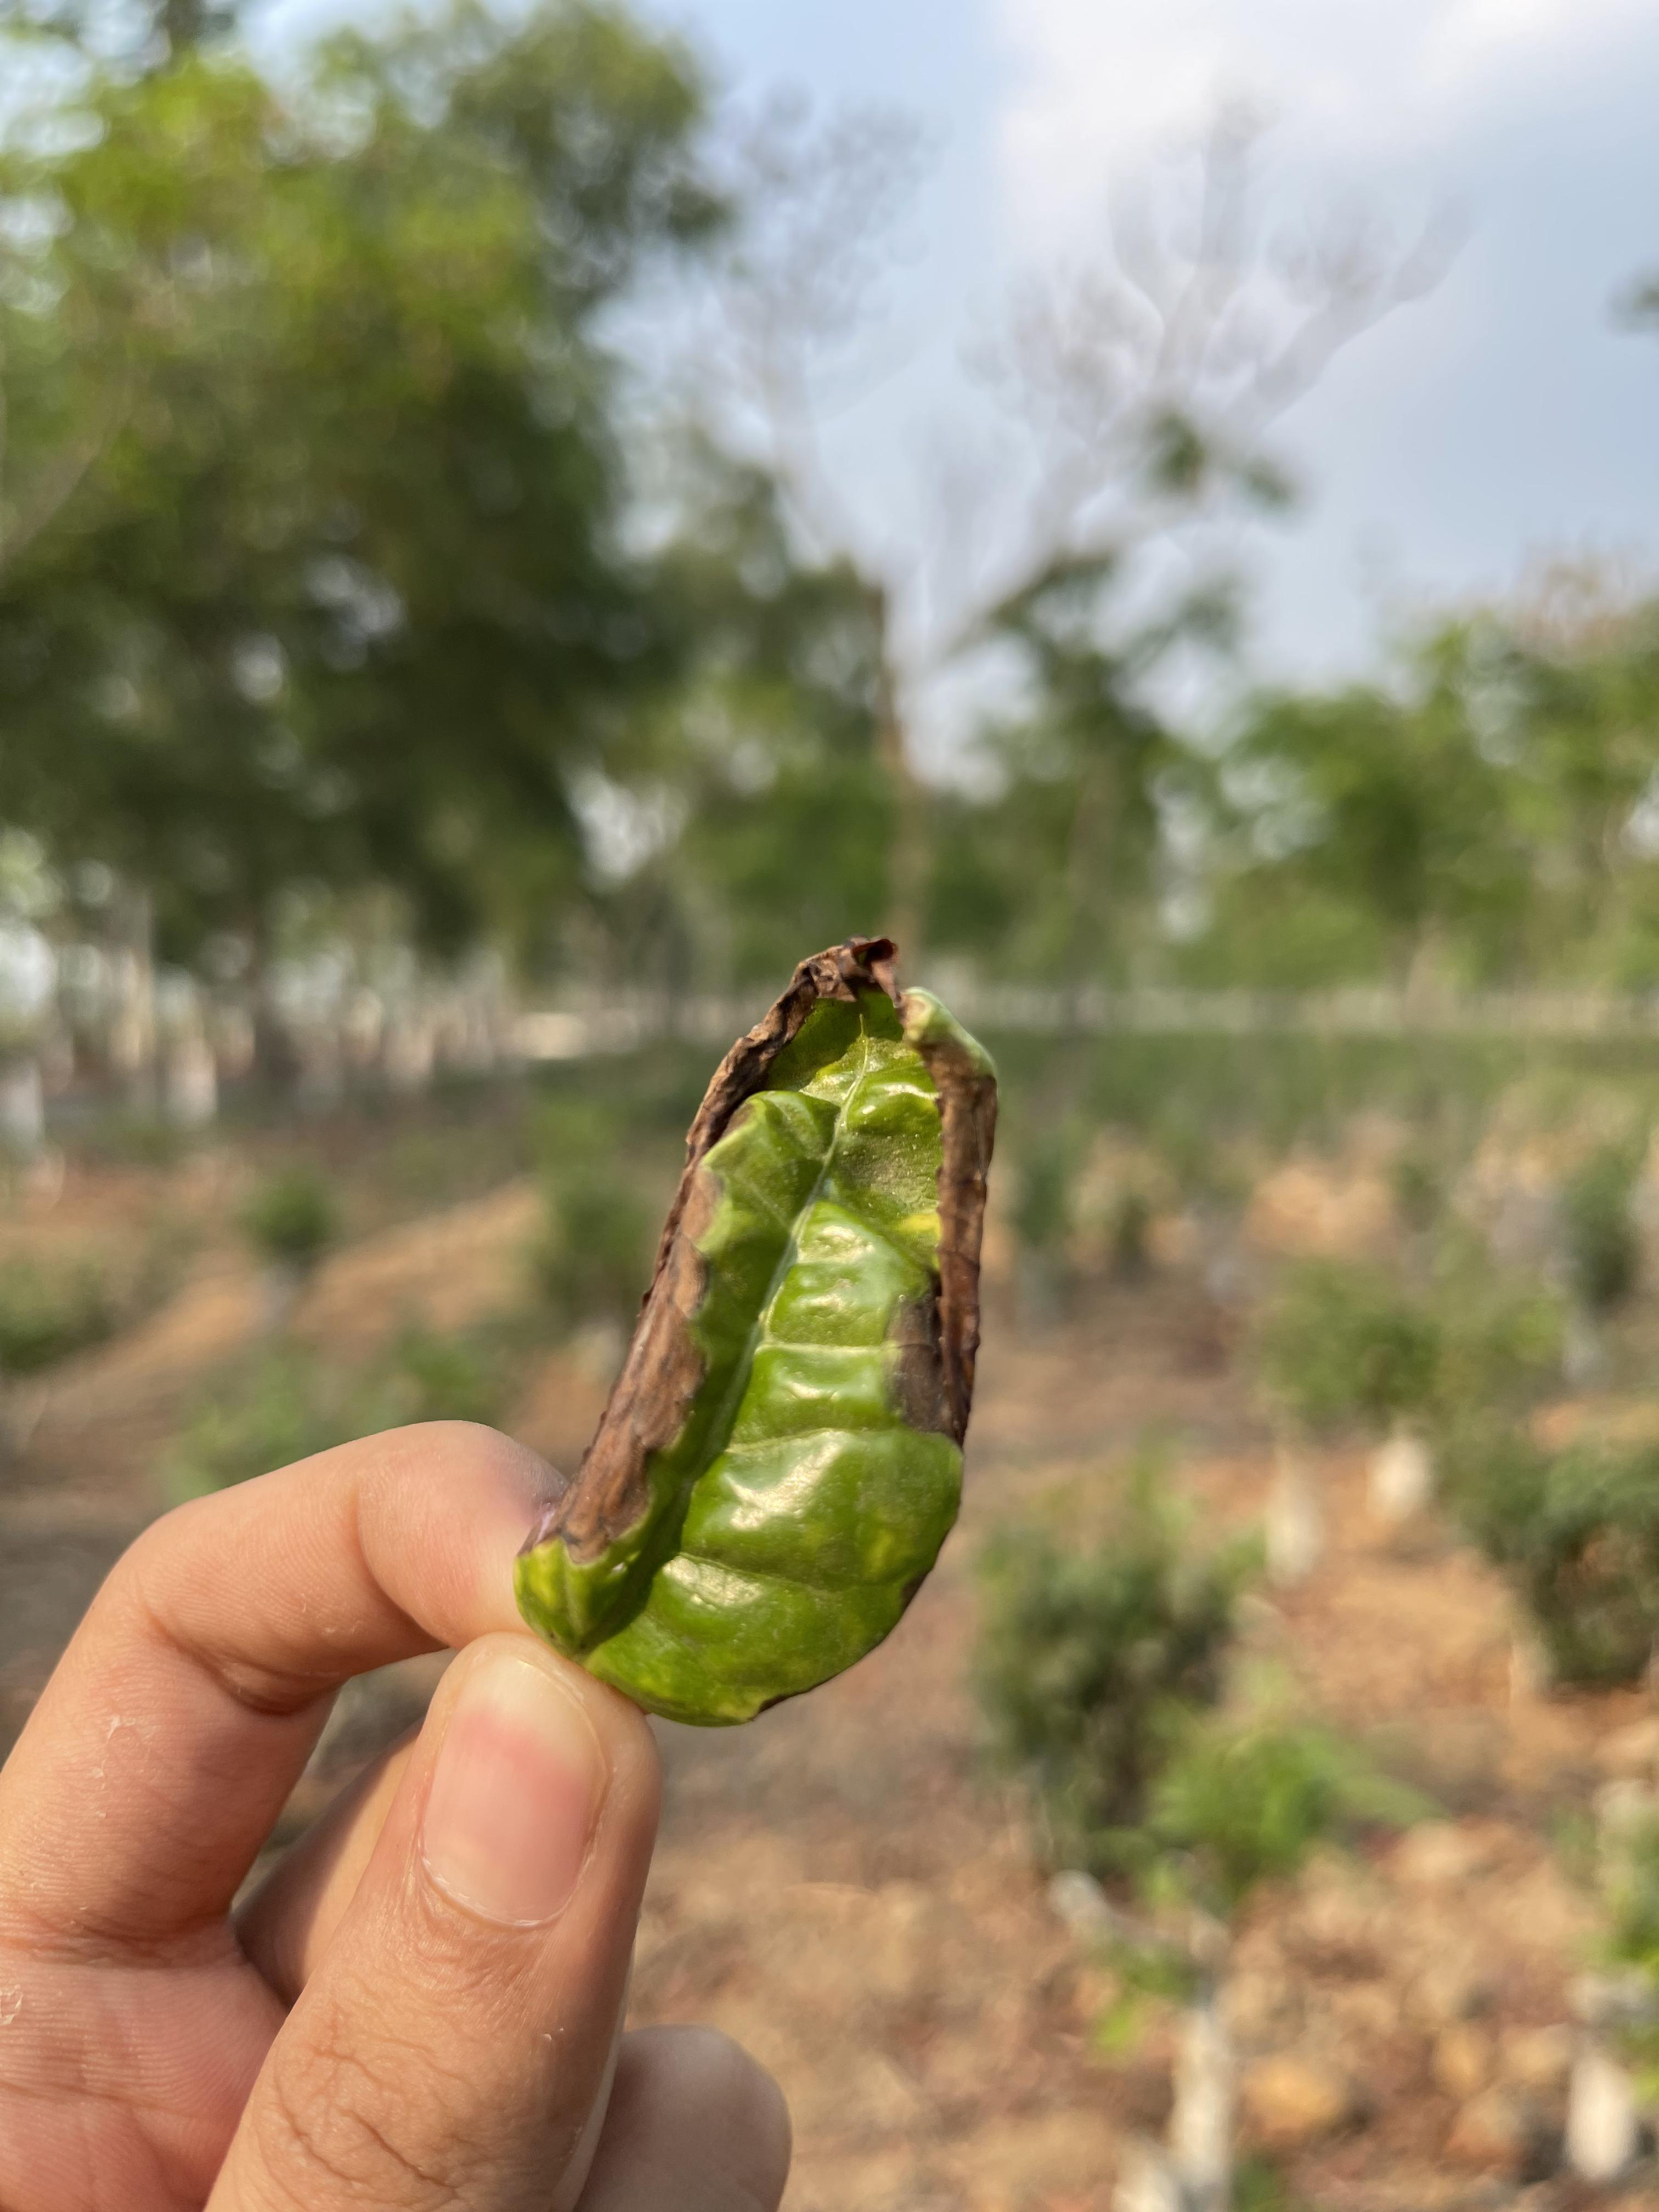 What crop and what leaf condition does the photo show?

tea, helopeltis
